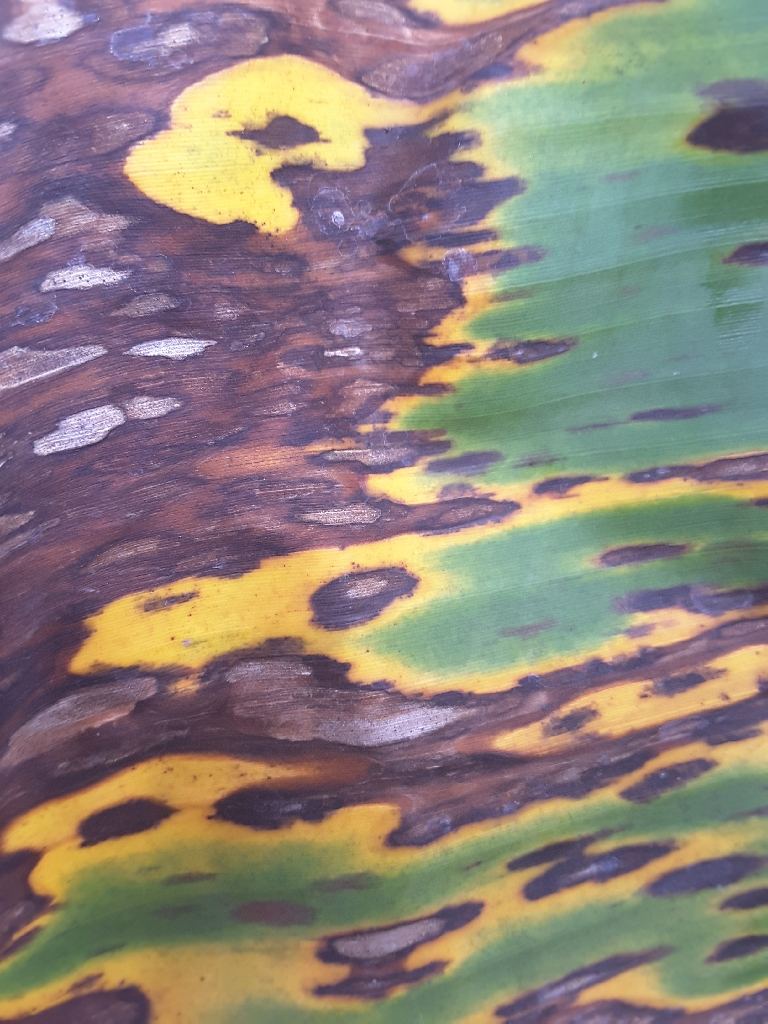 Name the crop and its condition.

banana, black sigatoka
